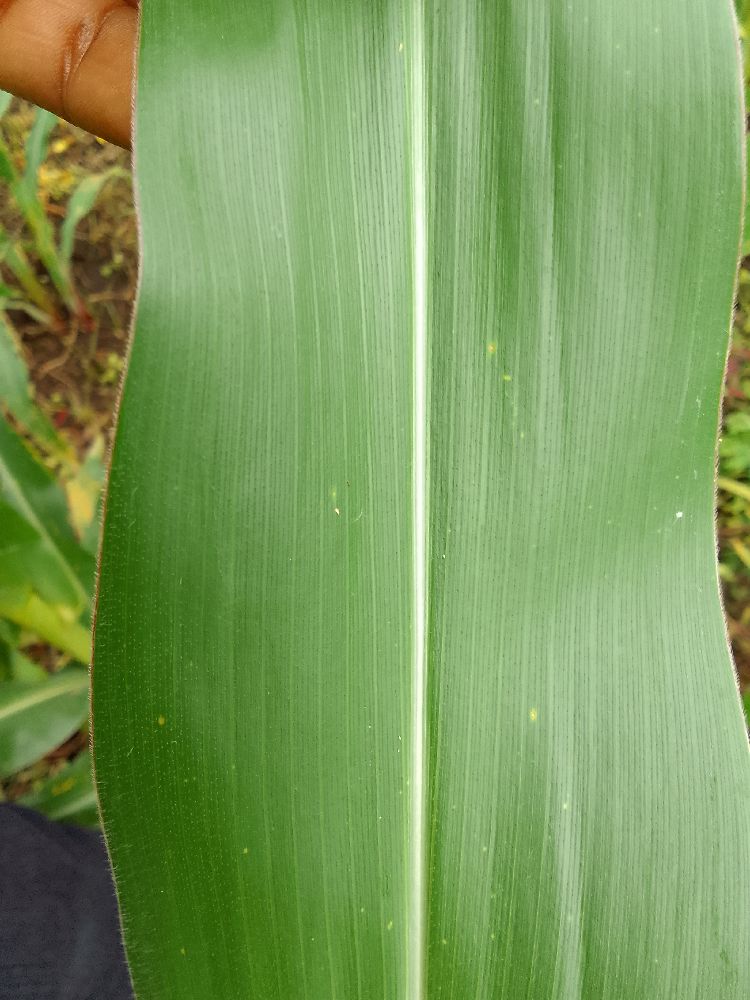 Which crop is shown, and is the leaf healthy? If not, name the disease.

maize, healthy
